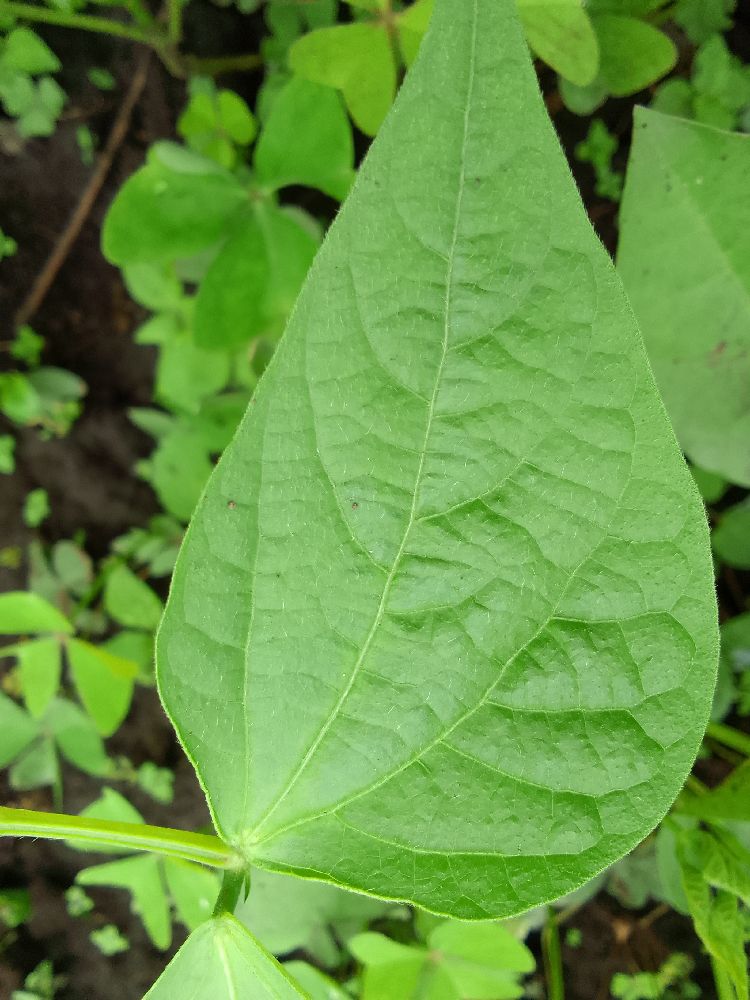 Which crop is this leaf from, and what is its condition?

common bean, healthy
